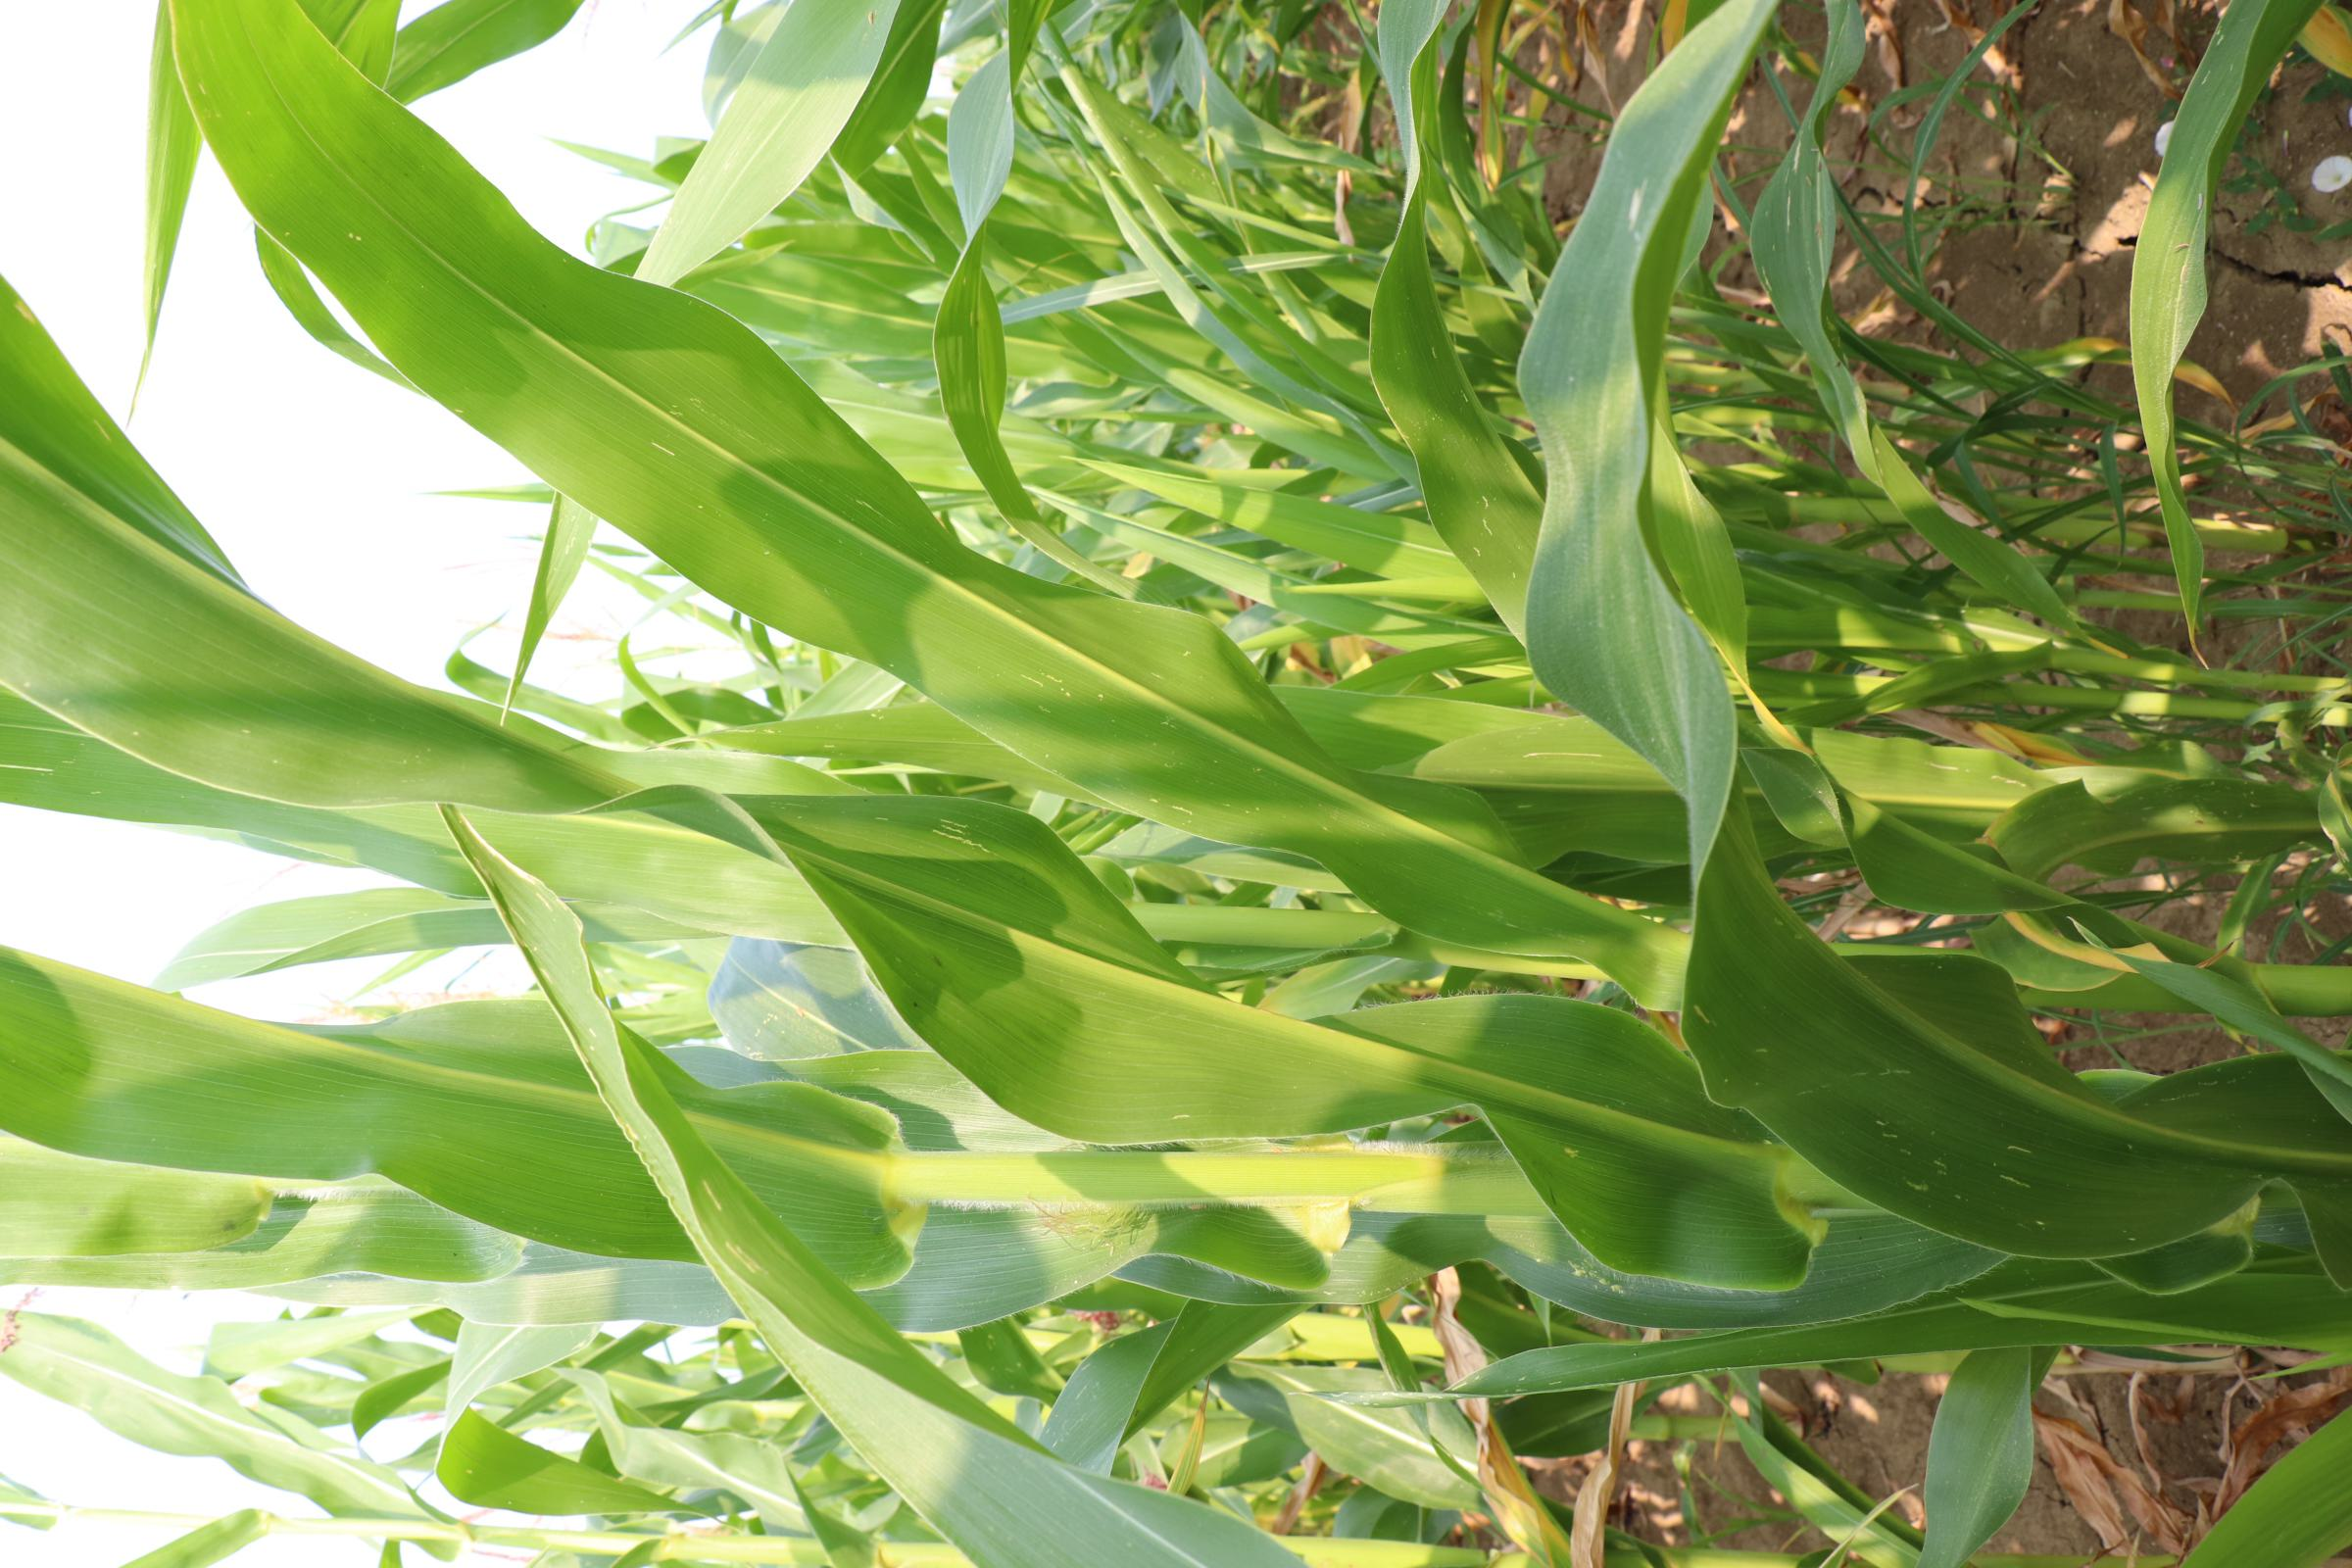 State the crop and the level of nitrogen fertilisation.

maize, no added nitrogen
